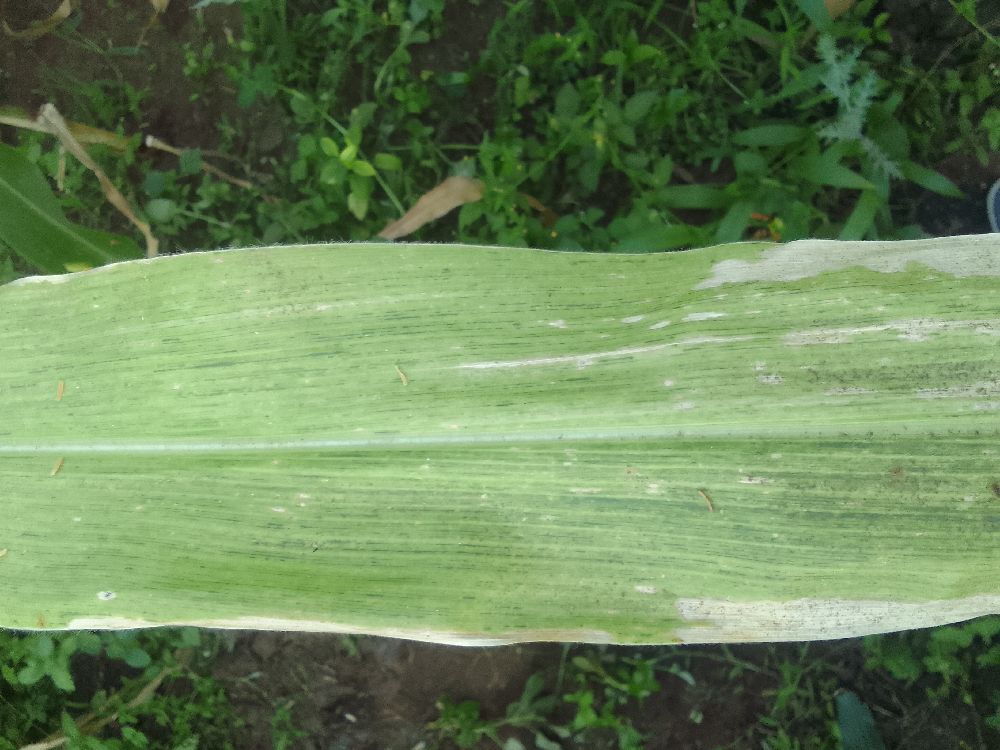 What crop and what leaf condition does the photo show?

maize, maize lethal necrosis
